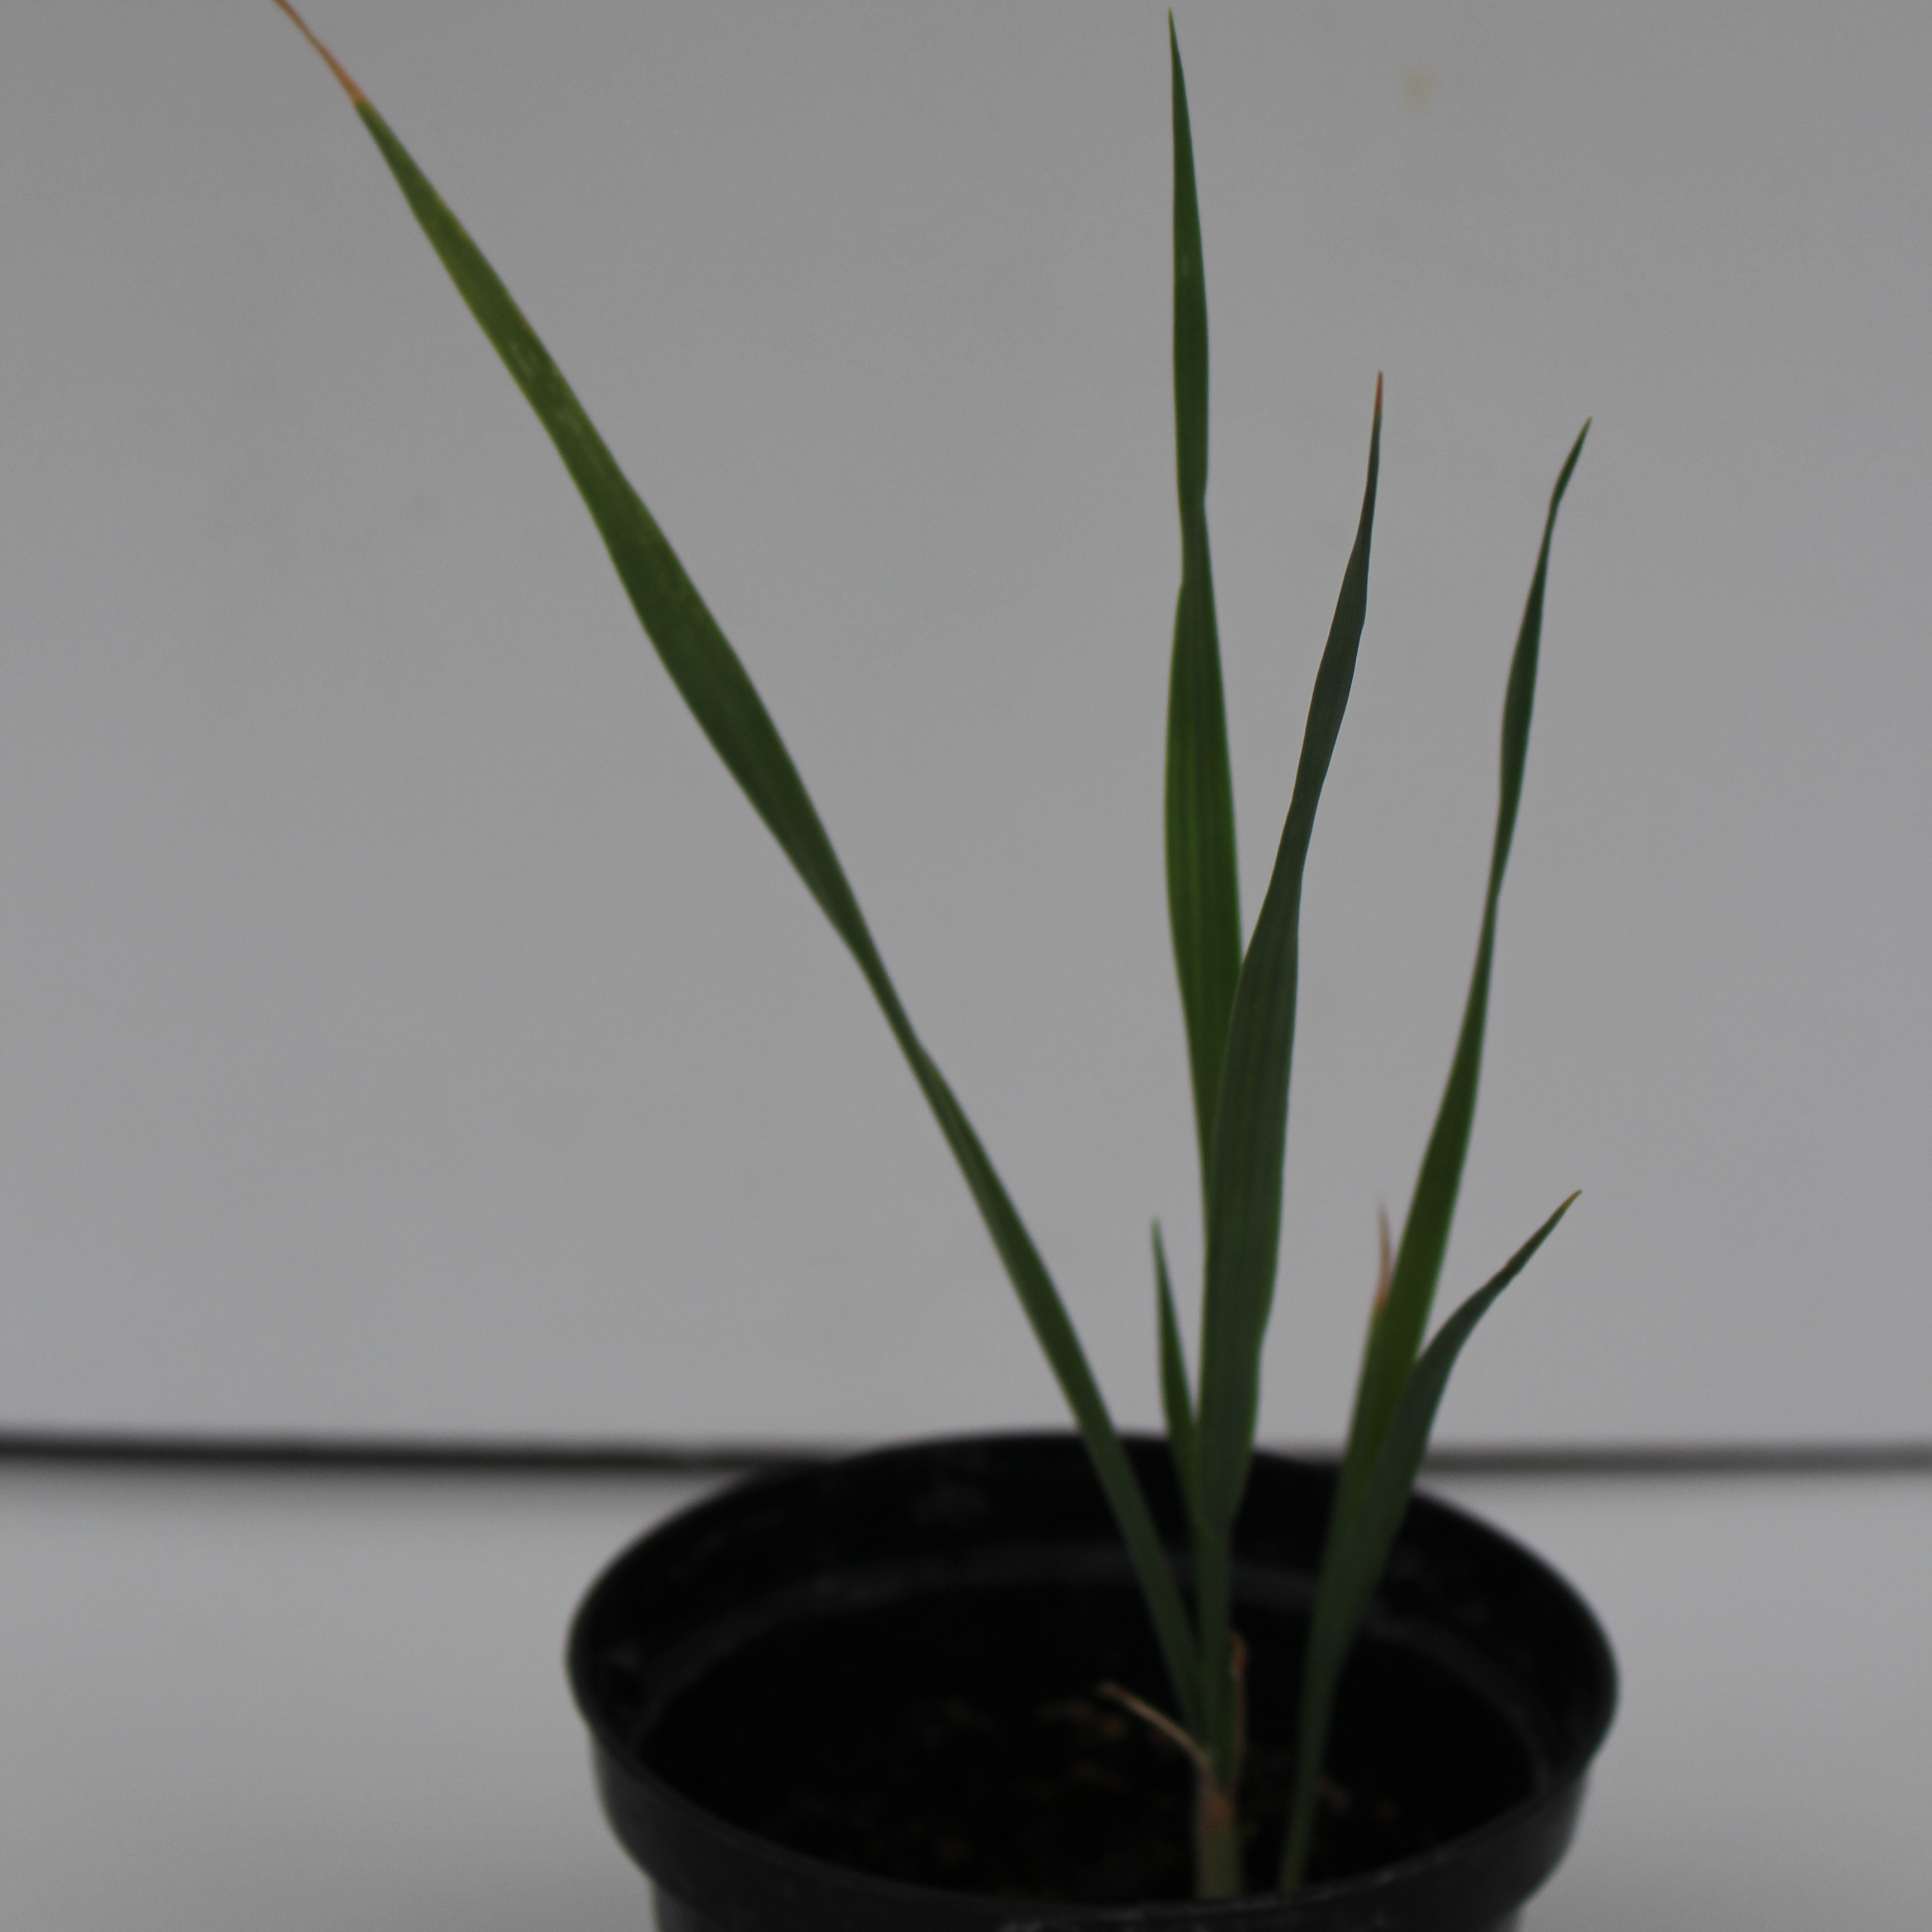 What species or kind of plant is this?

Avena sterilis
